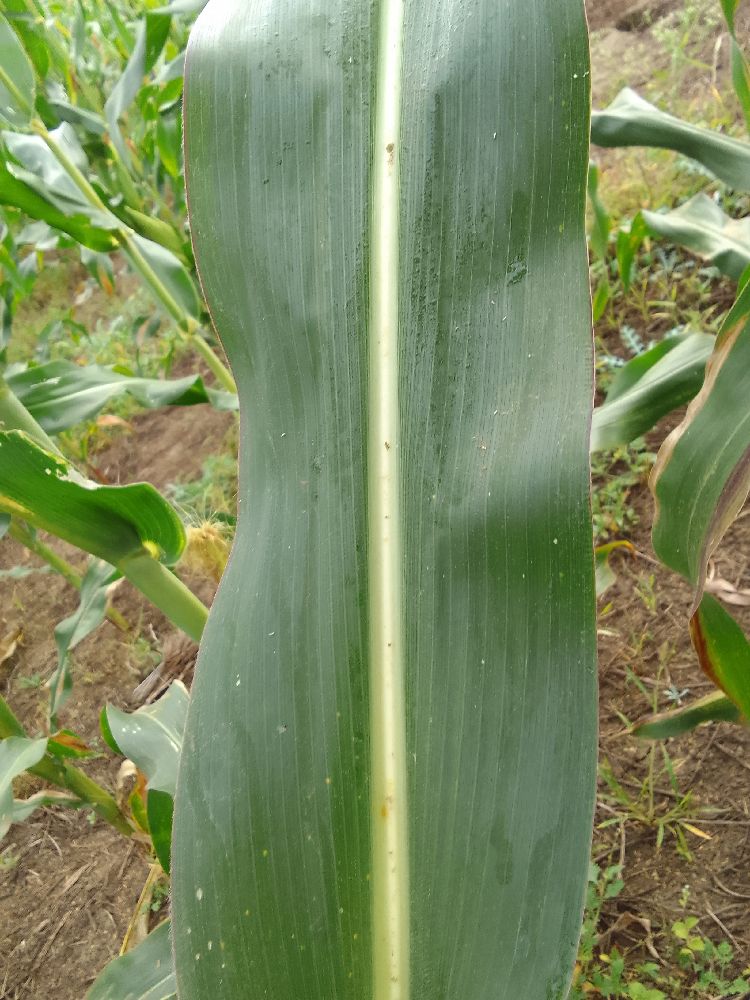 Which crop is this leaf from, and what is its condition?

maize, healthy
